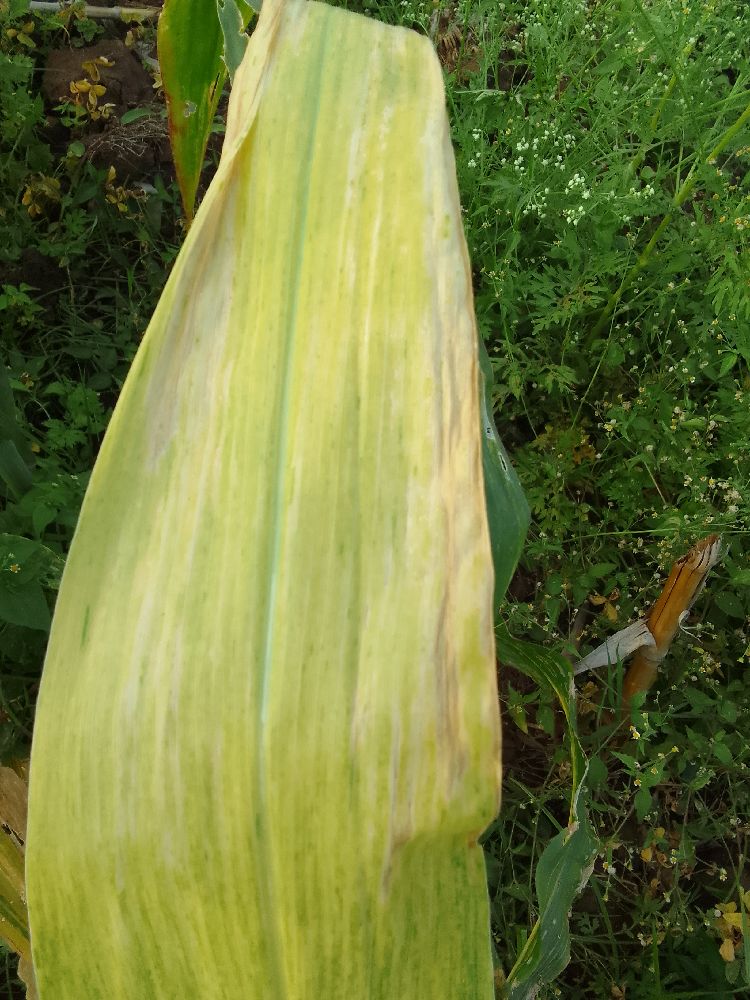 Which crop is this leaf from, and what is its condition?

maize, maize lethal necrosis
